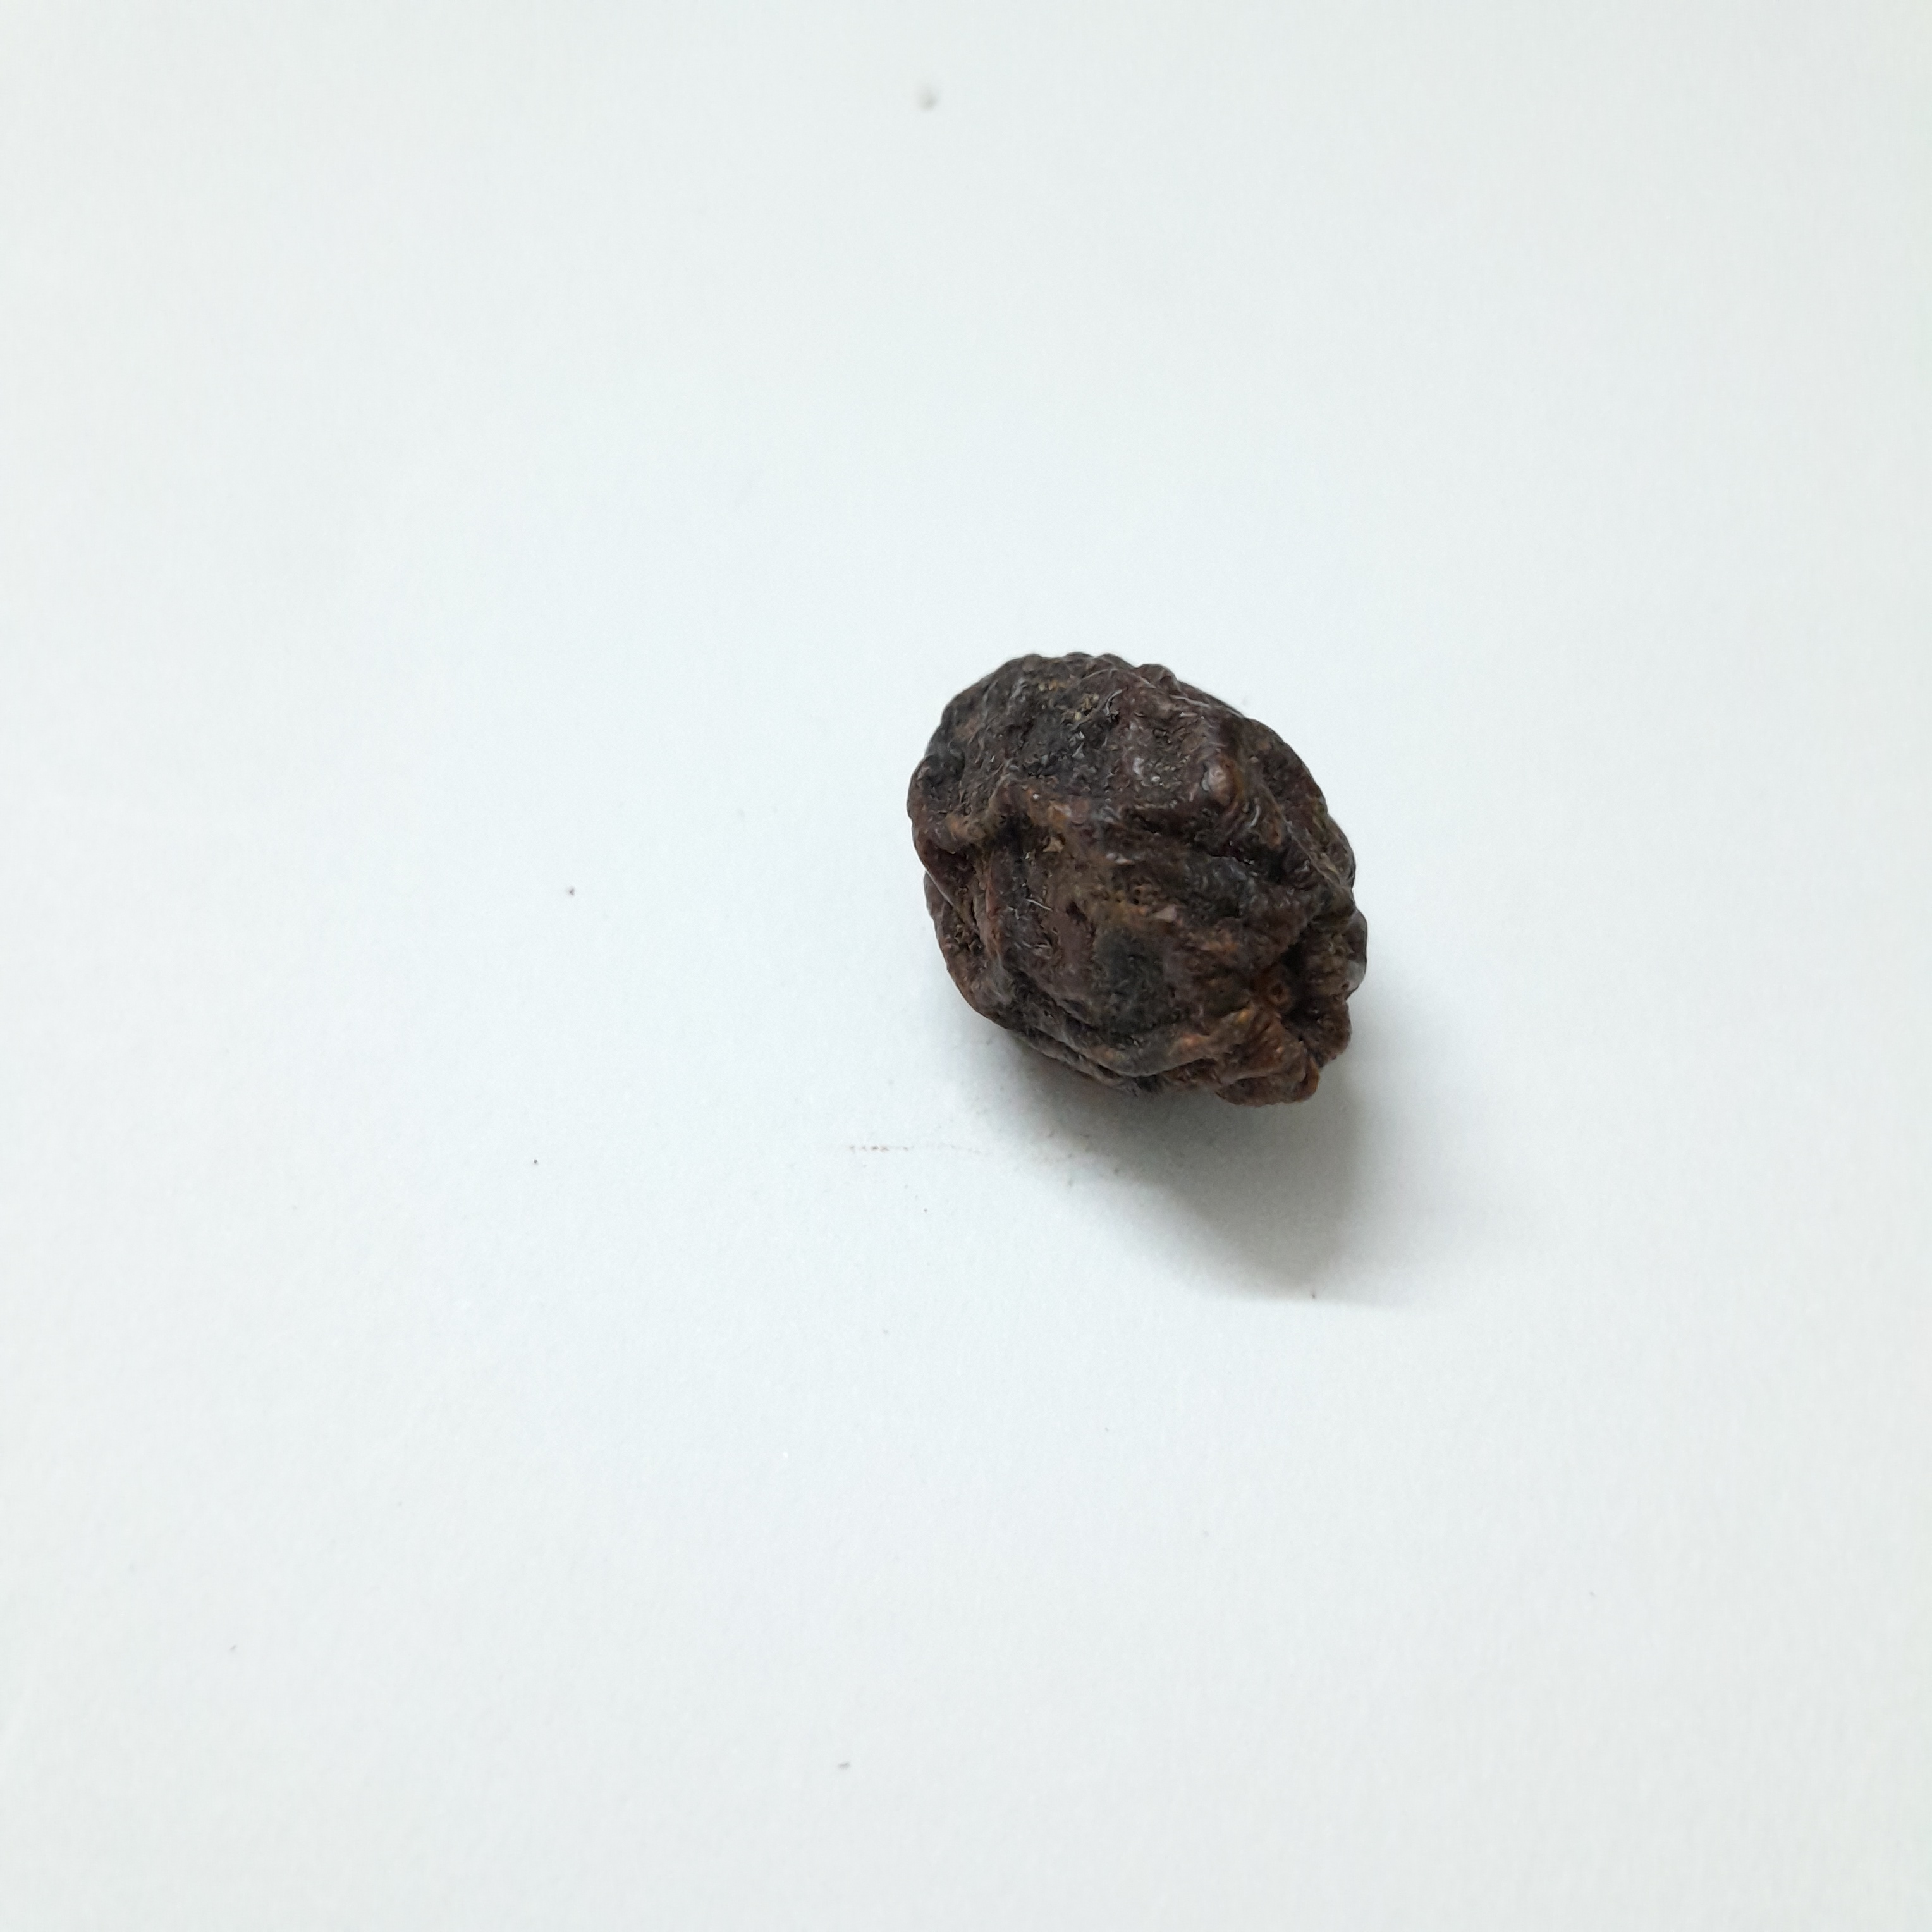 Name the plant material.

kadukharik
